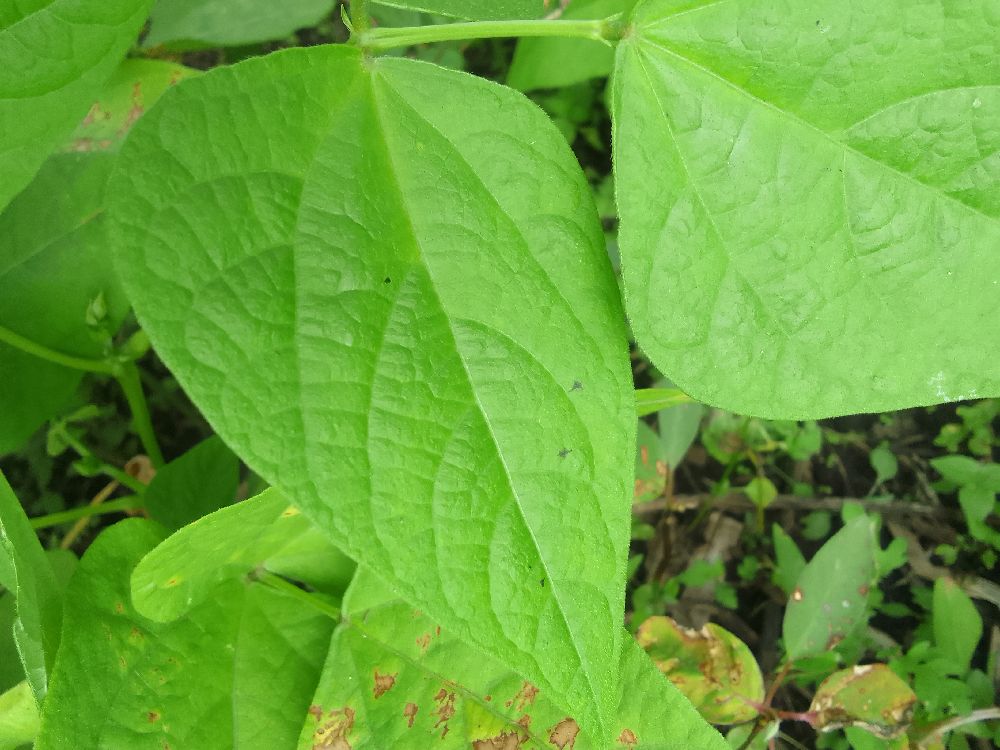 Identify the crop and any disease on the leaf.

common bean, healthy
